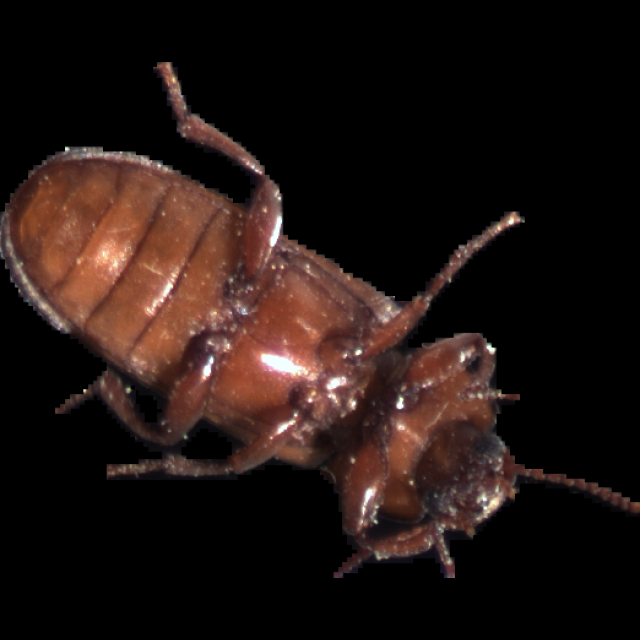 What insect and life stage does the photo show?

mealworm beetle
